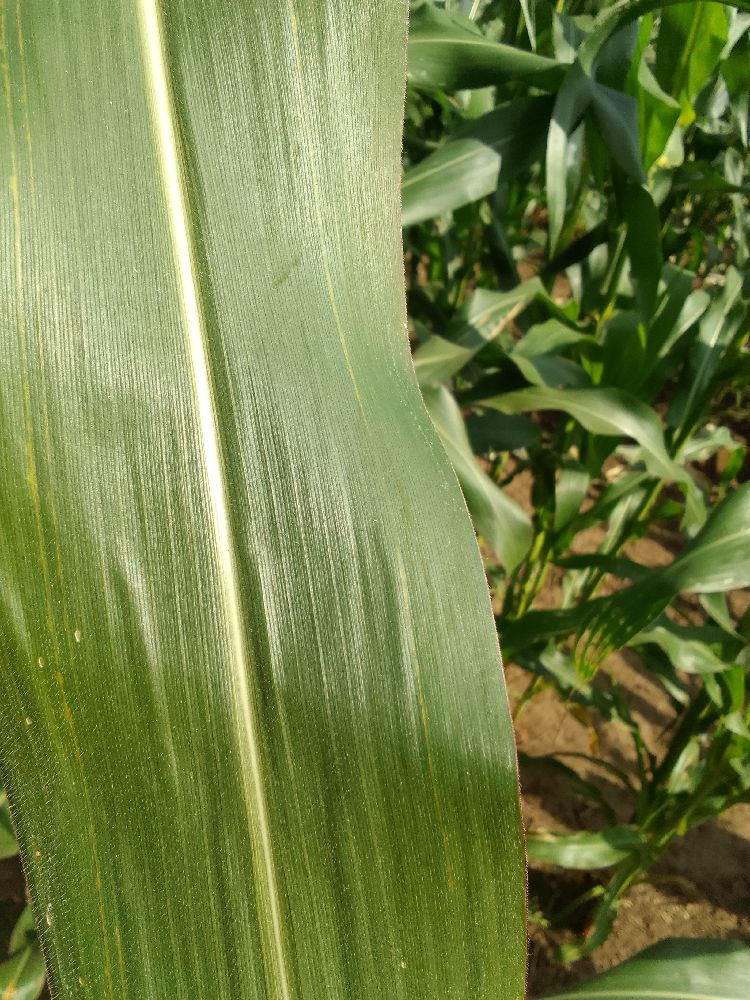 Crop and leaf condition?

maize, healthy
